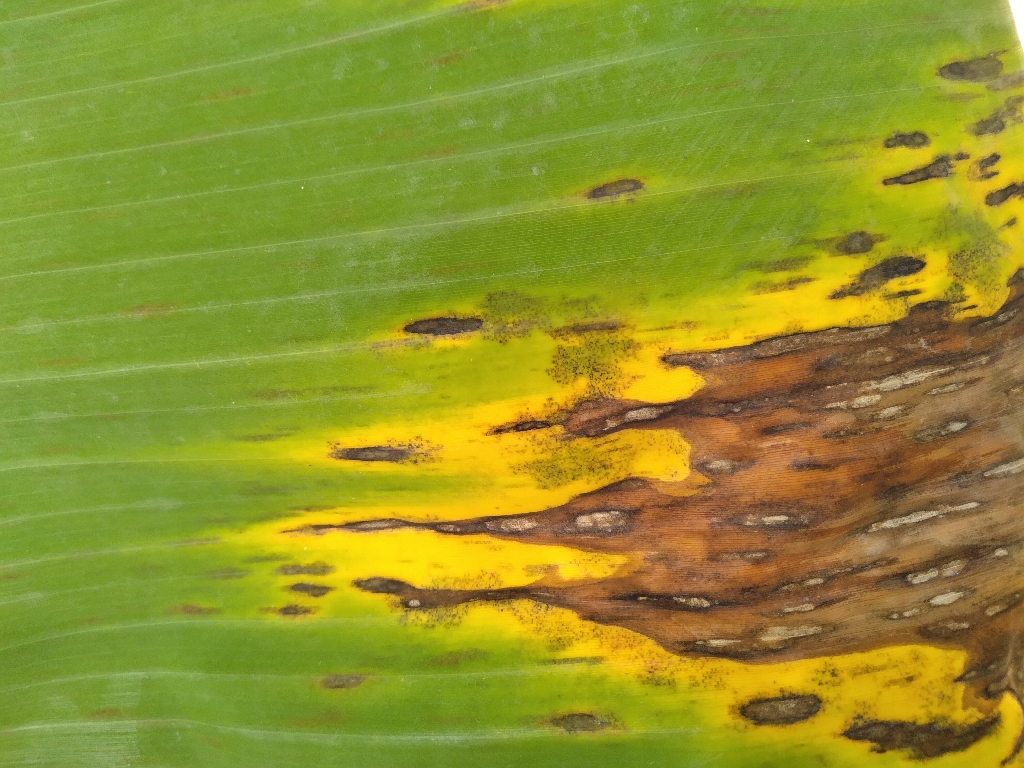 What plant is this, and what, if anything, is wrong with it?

banana, black sigatoka
